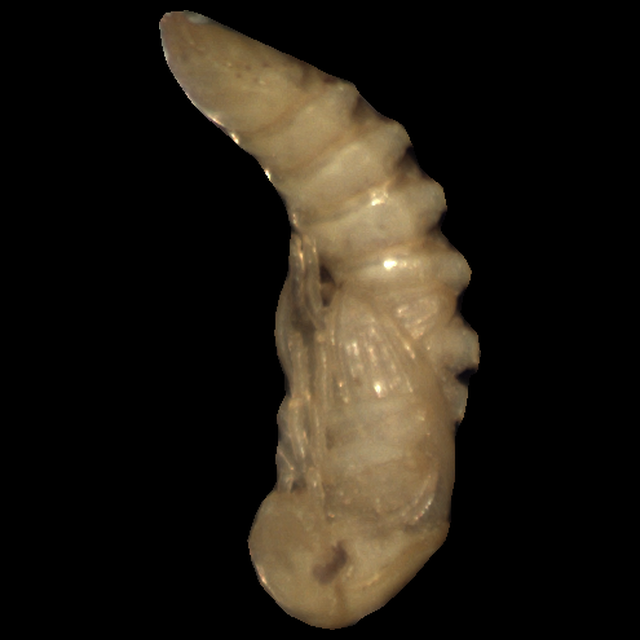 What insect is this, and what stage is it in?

mealworm pupa
